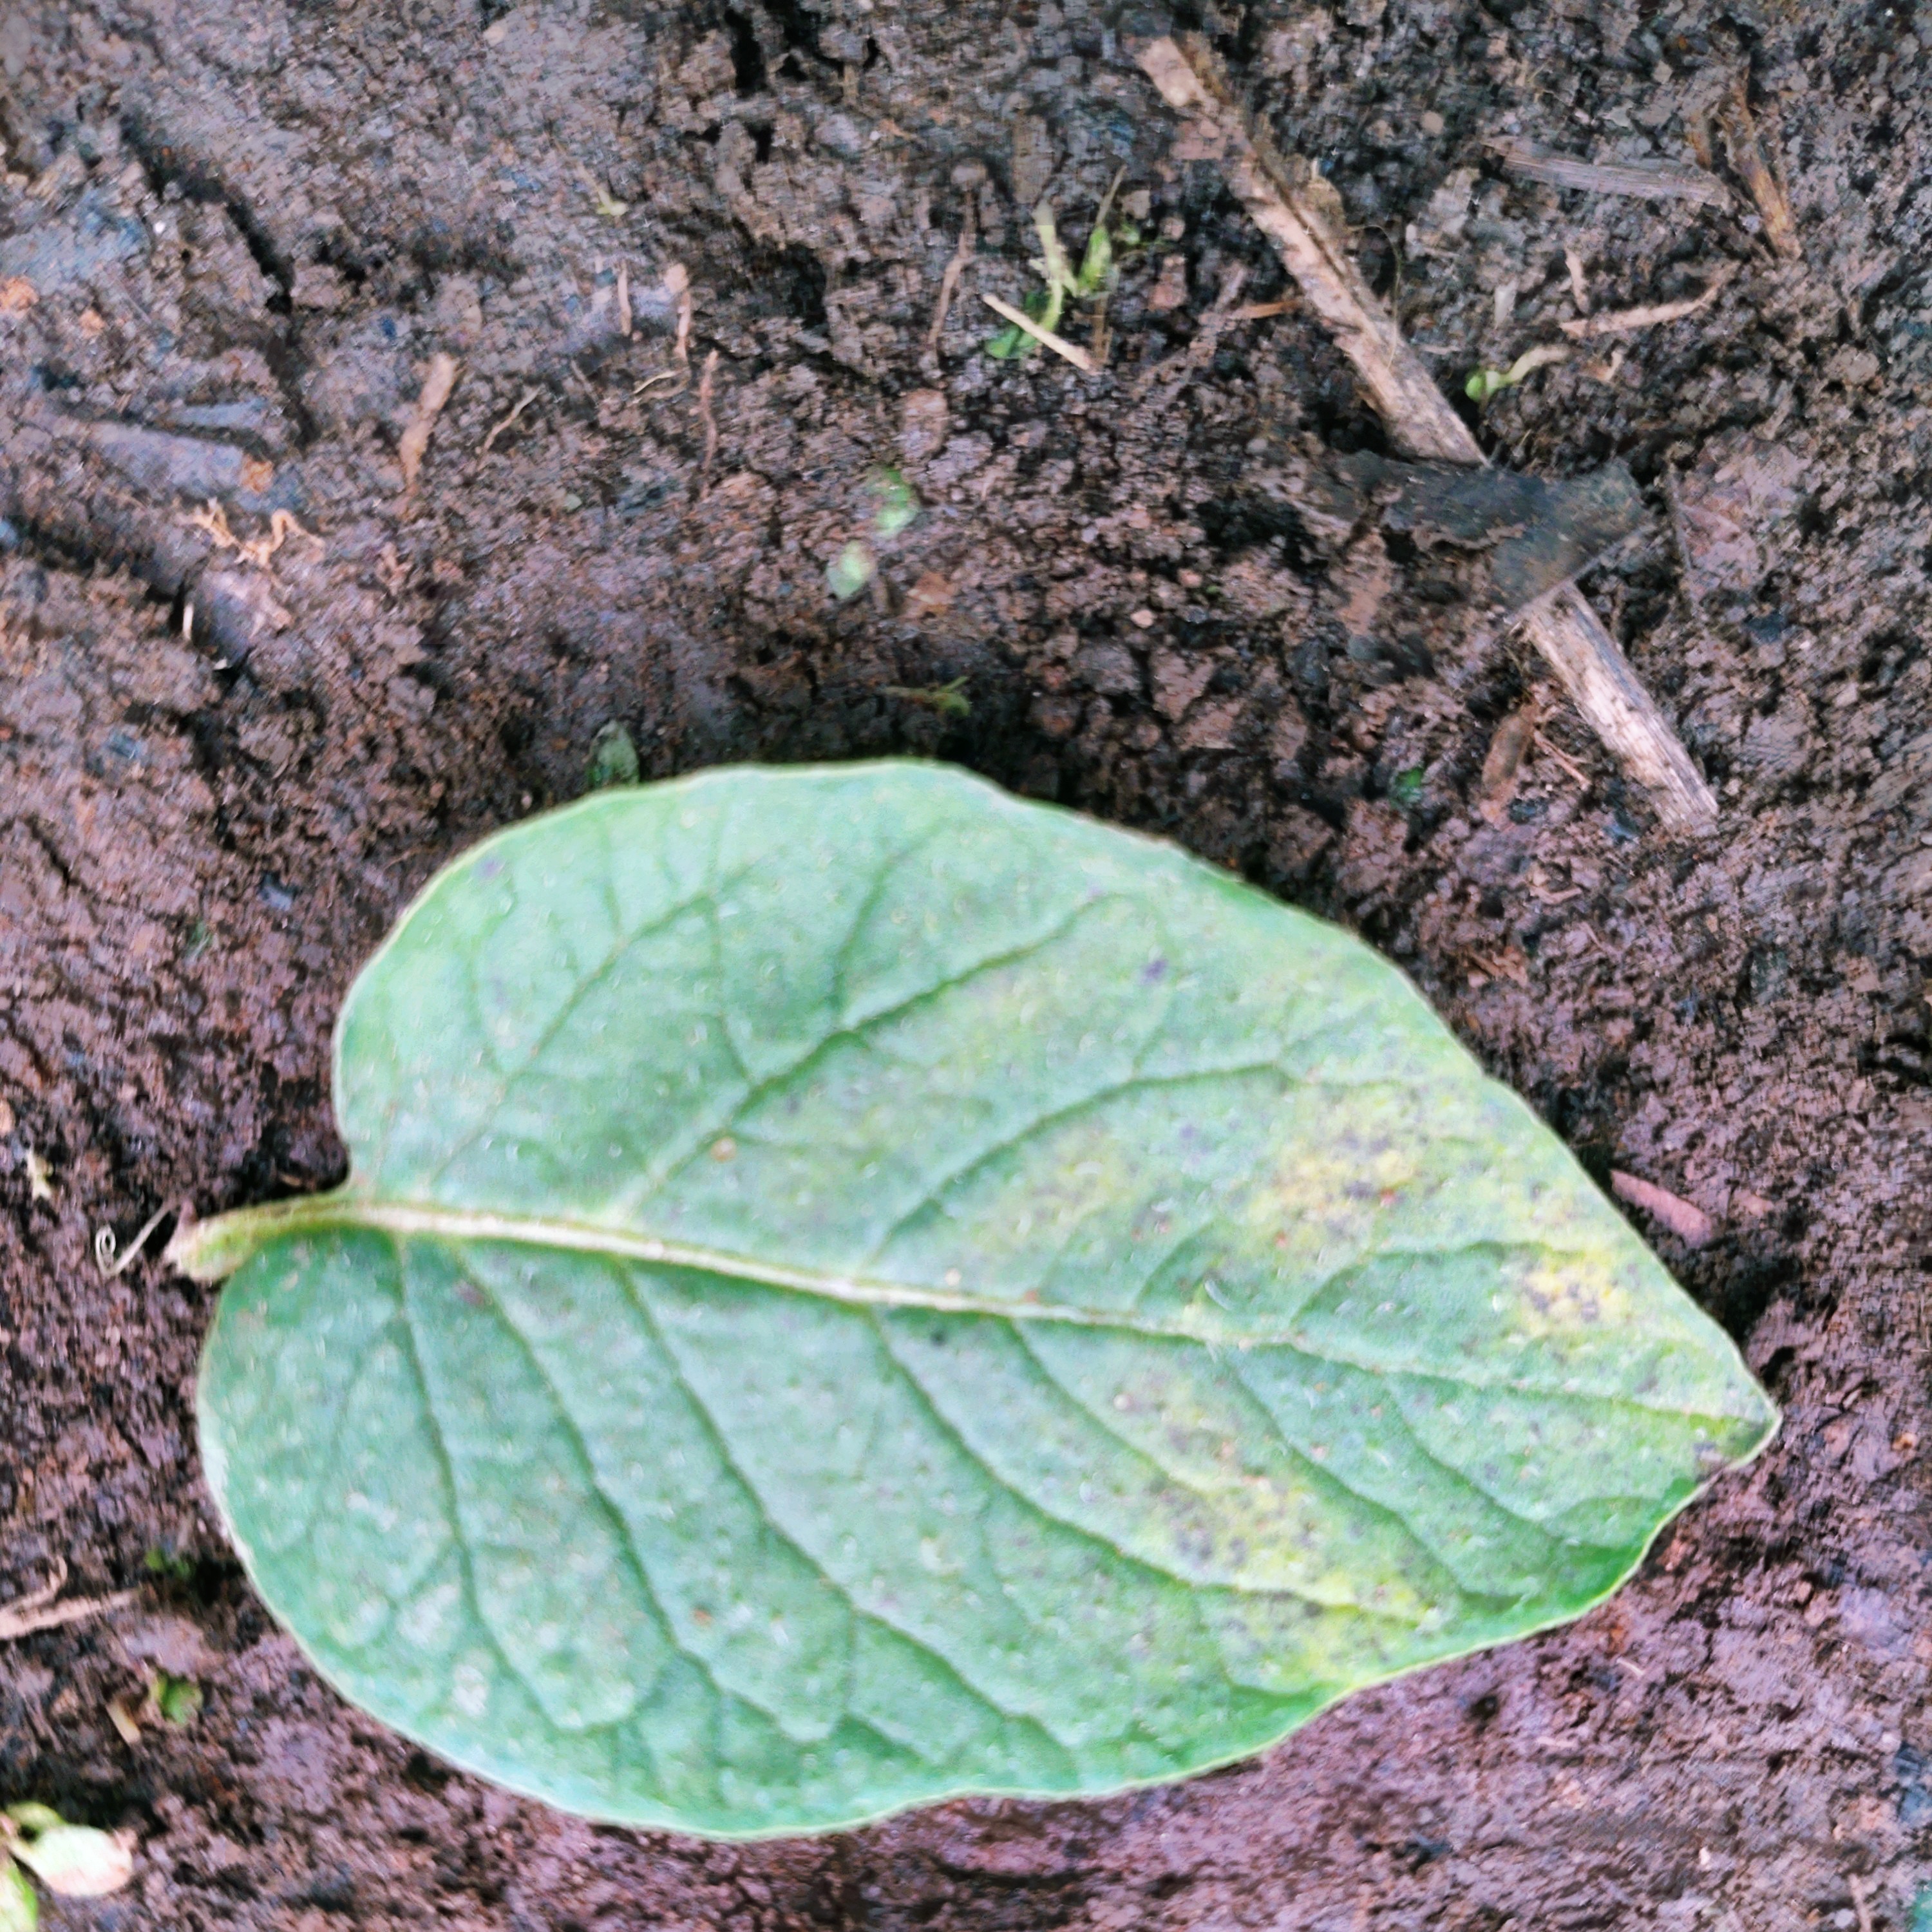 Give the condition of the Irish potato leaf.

late blight
